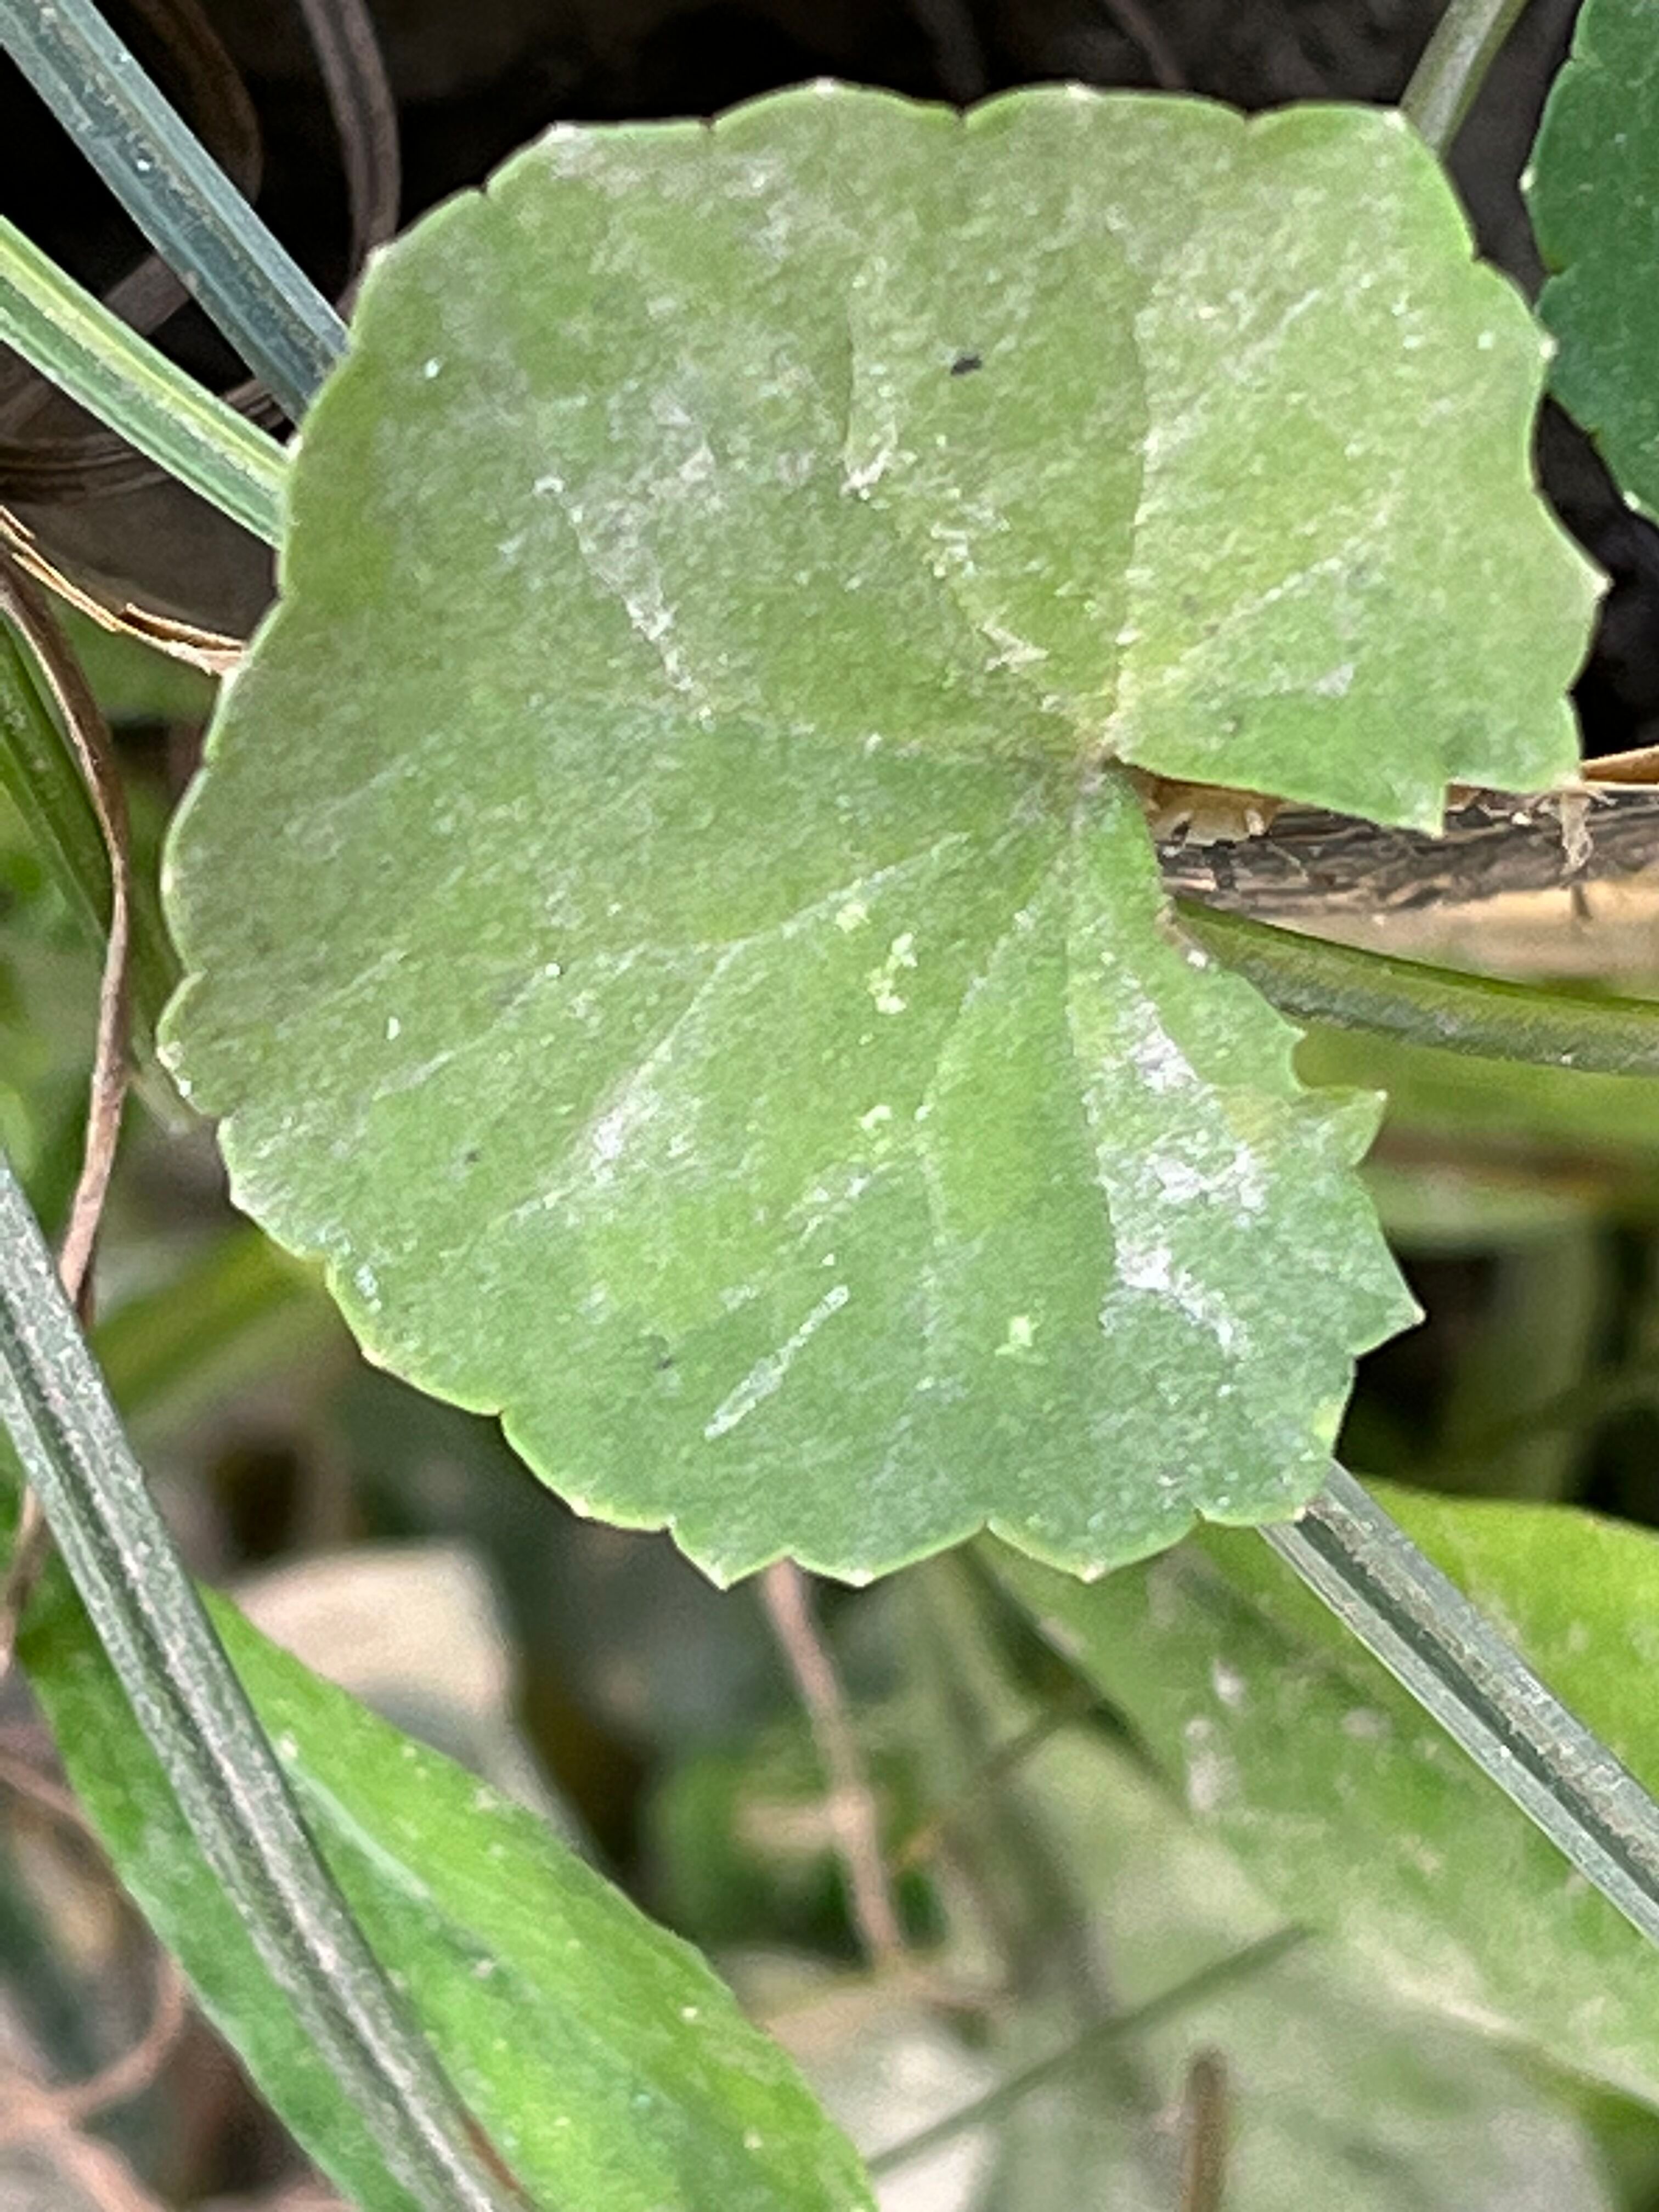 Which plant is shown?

thankuni
